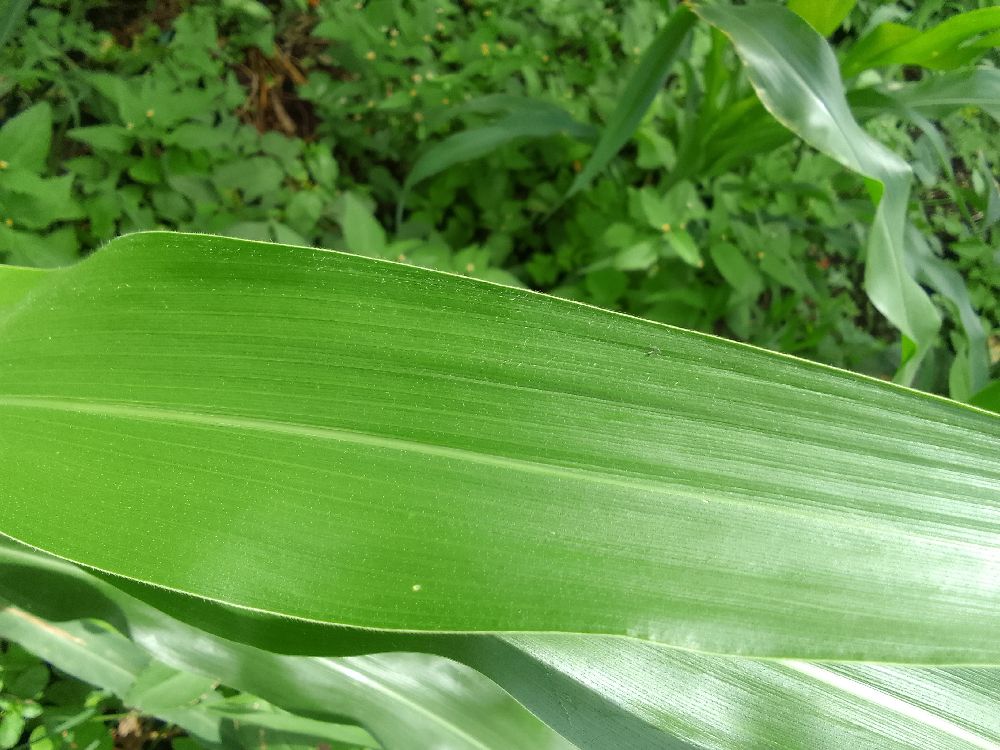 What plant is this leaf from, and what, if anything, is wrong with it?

maize, healthy
